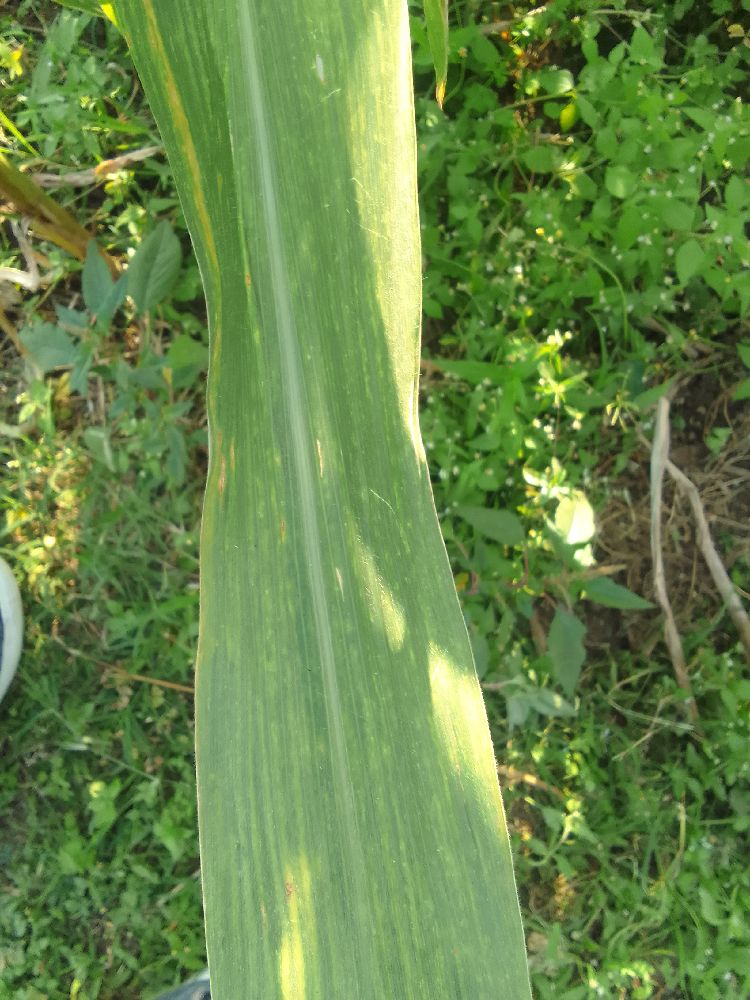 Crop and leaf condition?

maize, maize lethal necrosis
